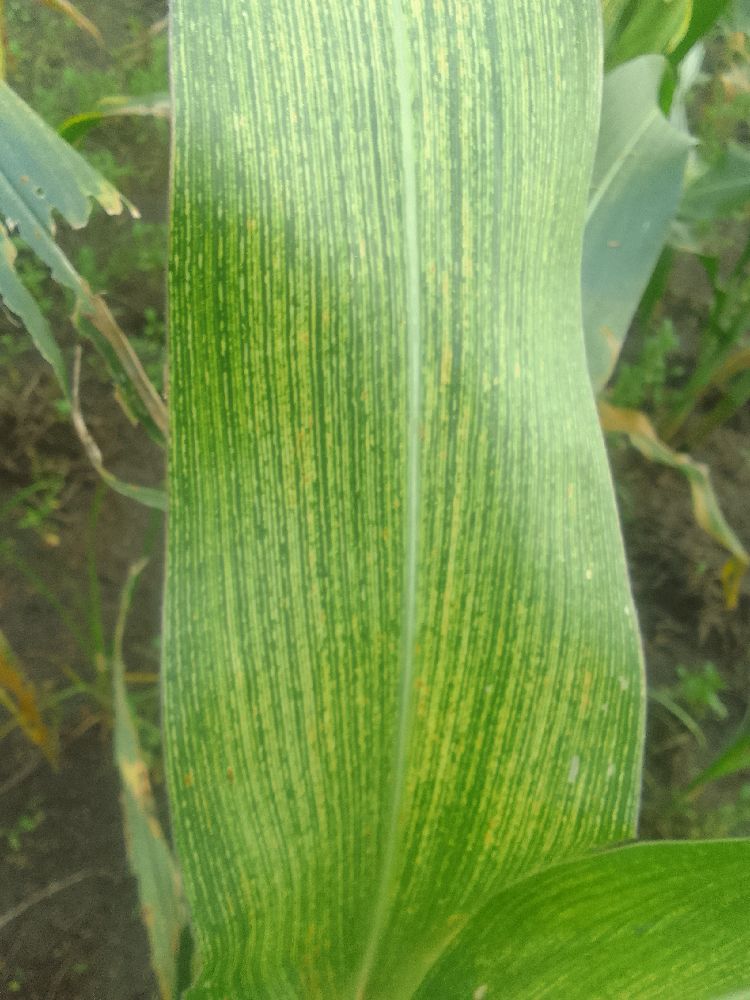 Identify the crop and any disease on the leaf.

maize, maize streak virus
